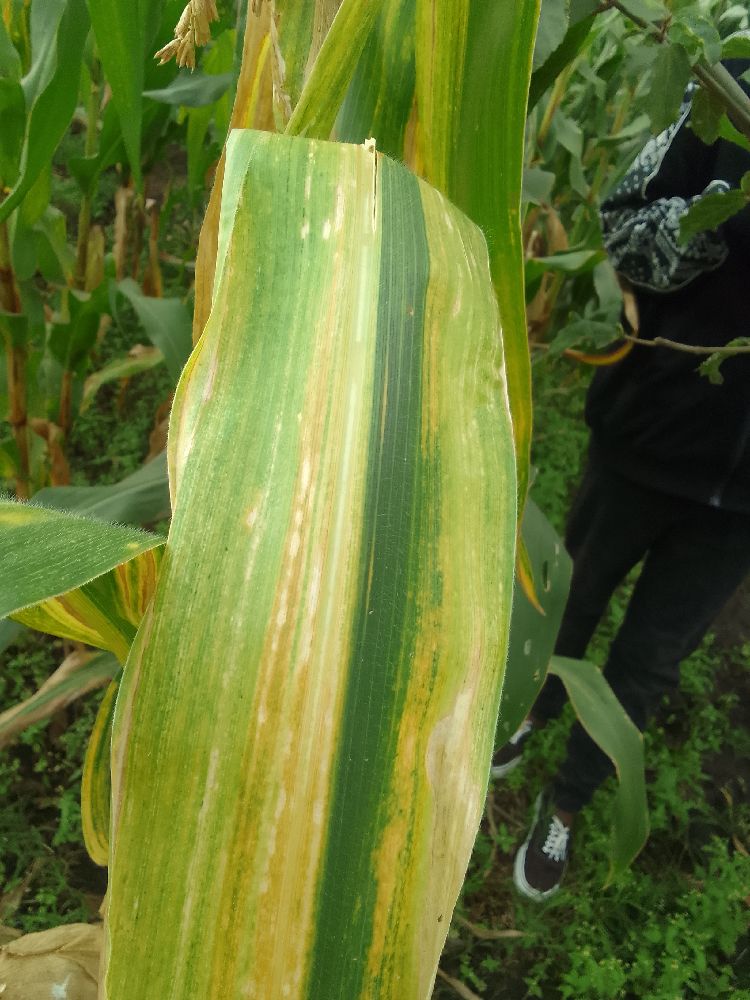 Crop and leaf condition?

maize, maize lethal necrosis
